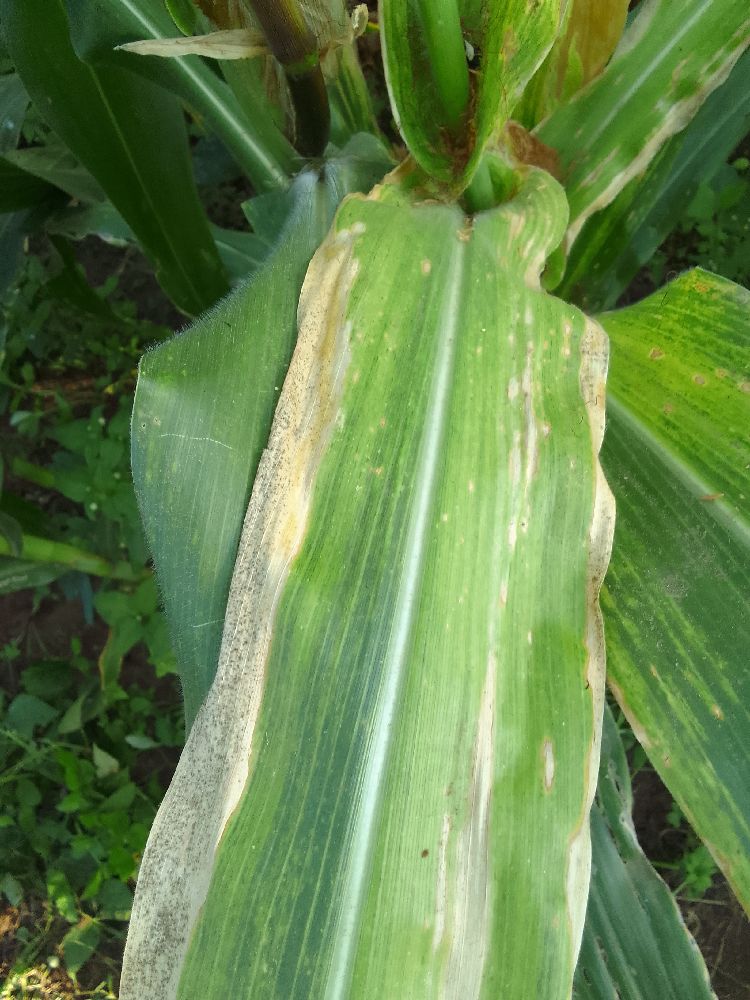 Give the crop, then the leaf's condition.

maize, maize lethal necrosis
